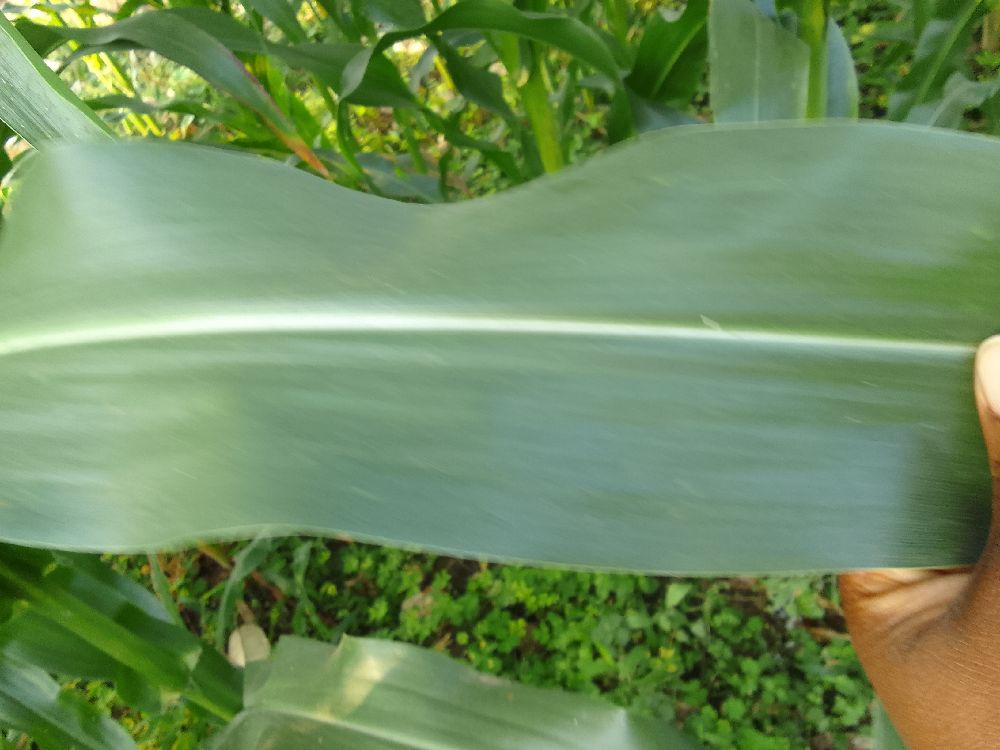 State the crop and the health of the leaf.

maize, healthy
